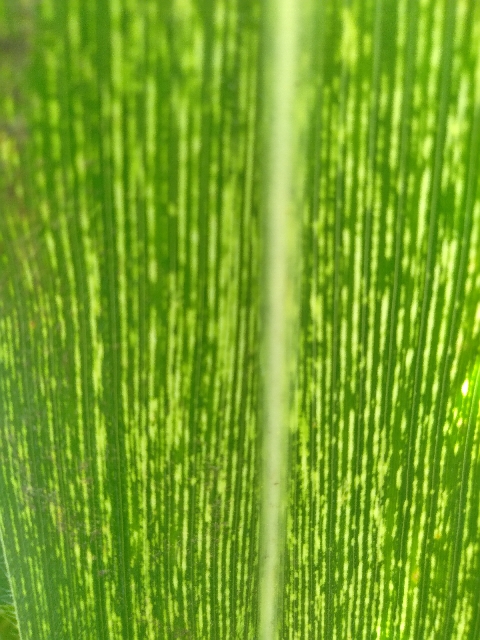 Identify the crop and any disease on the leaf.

maize, maize streak virus
